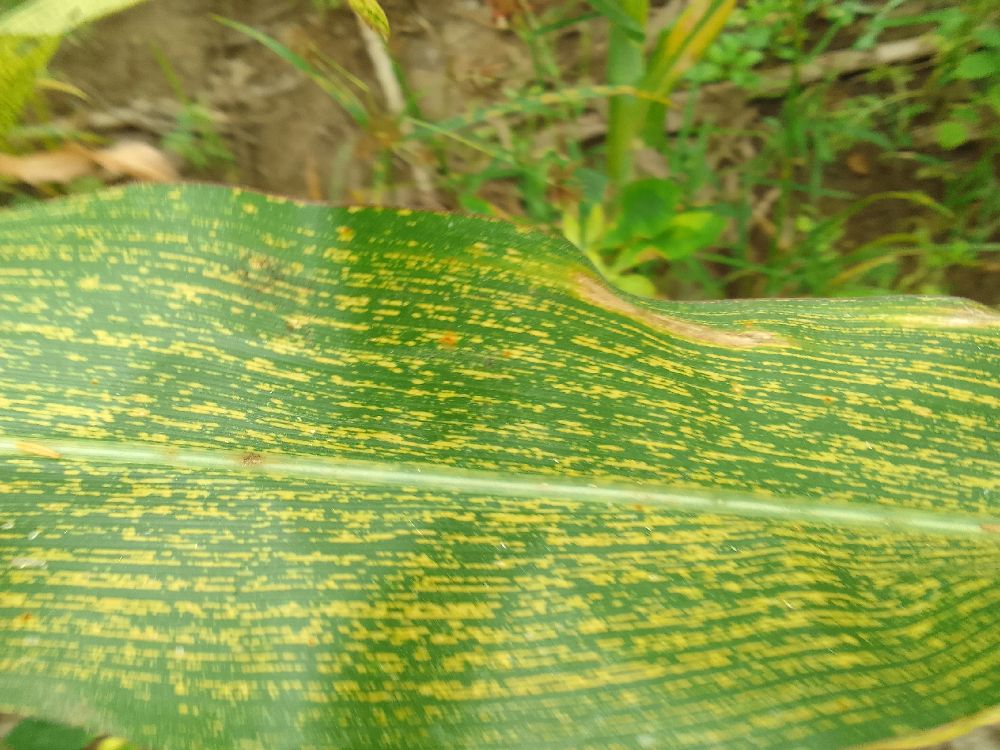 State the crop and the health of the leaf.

maize, maize streak virus
